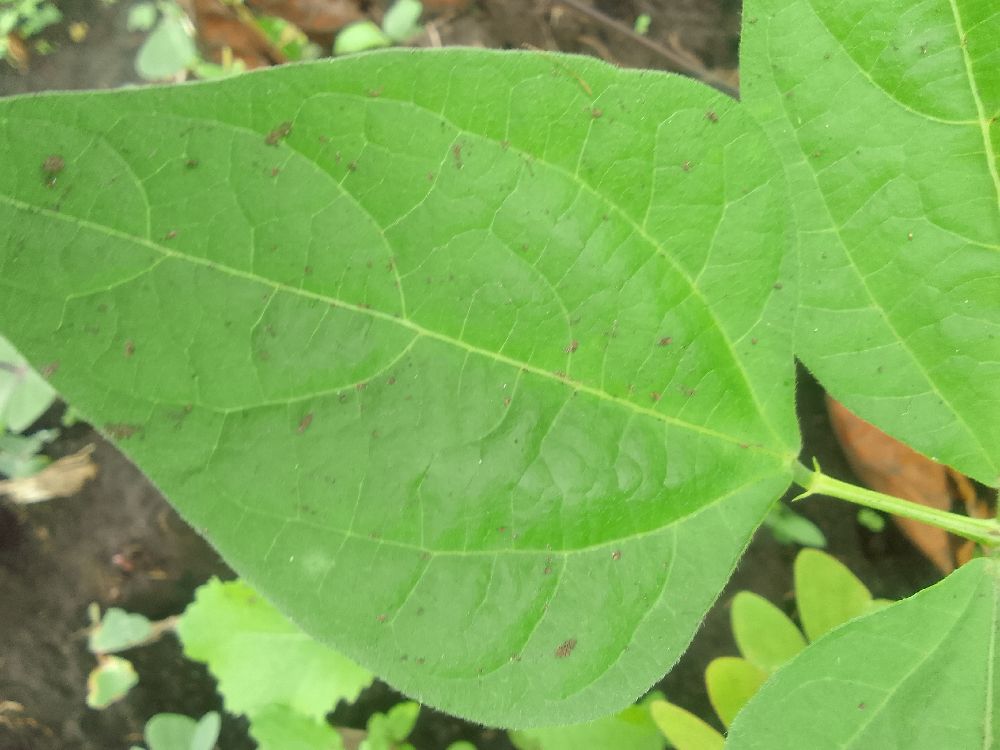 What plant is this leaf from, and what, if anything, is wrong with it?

common bean, healthy
